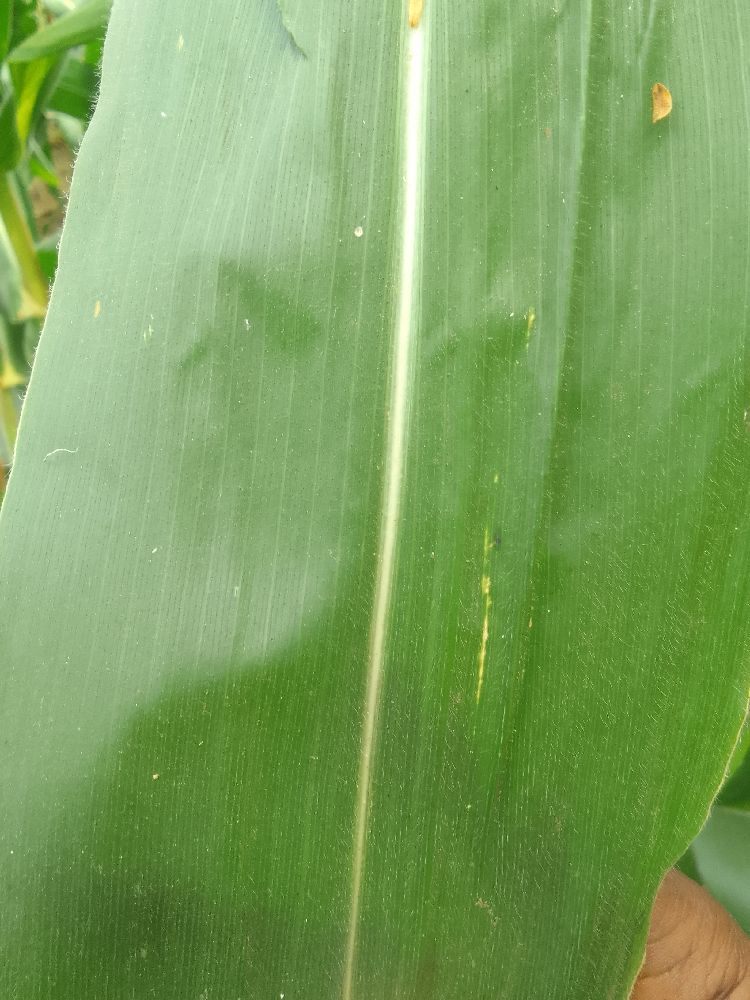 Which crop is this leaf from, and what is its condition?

maize, healthy
